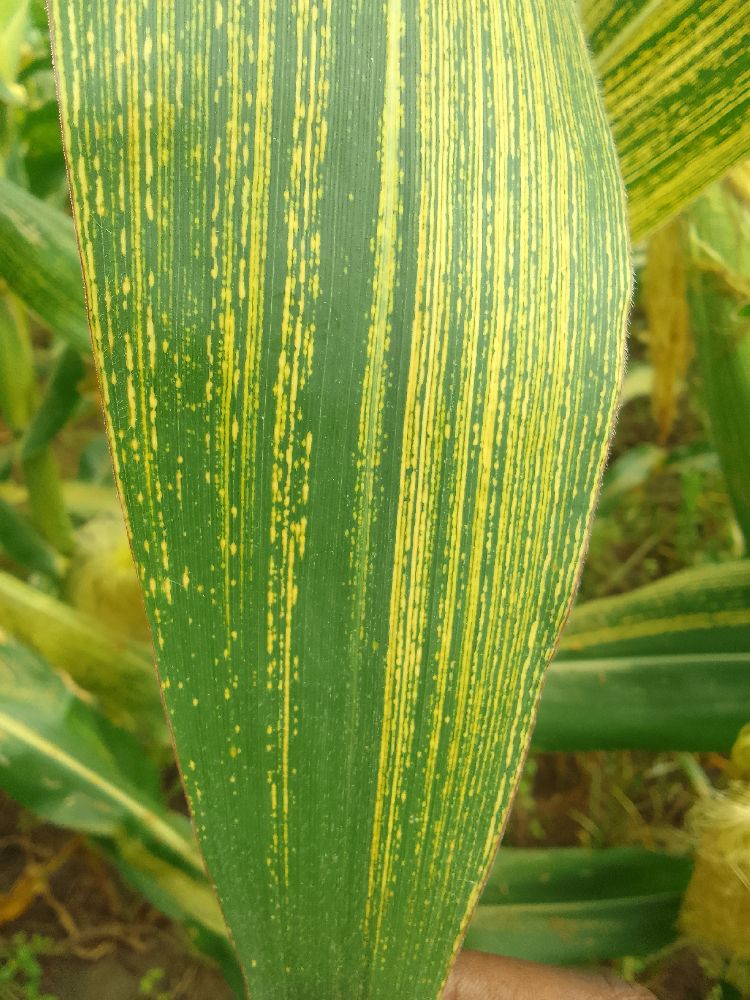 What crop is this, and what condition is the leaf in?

maize, maize streak virus
